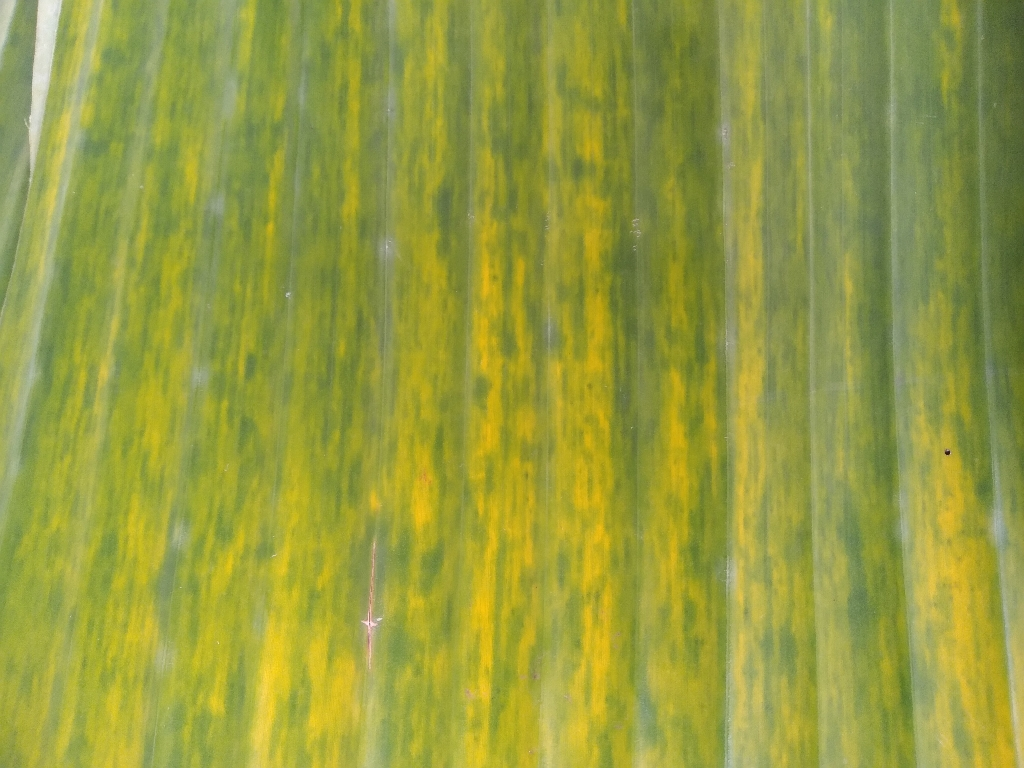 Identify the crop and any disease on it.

banana, fusarium wilt race 1
